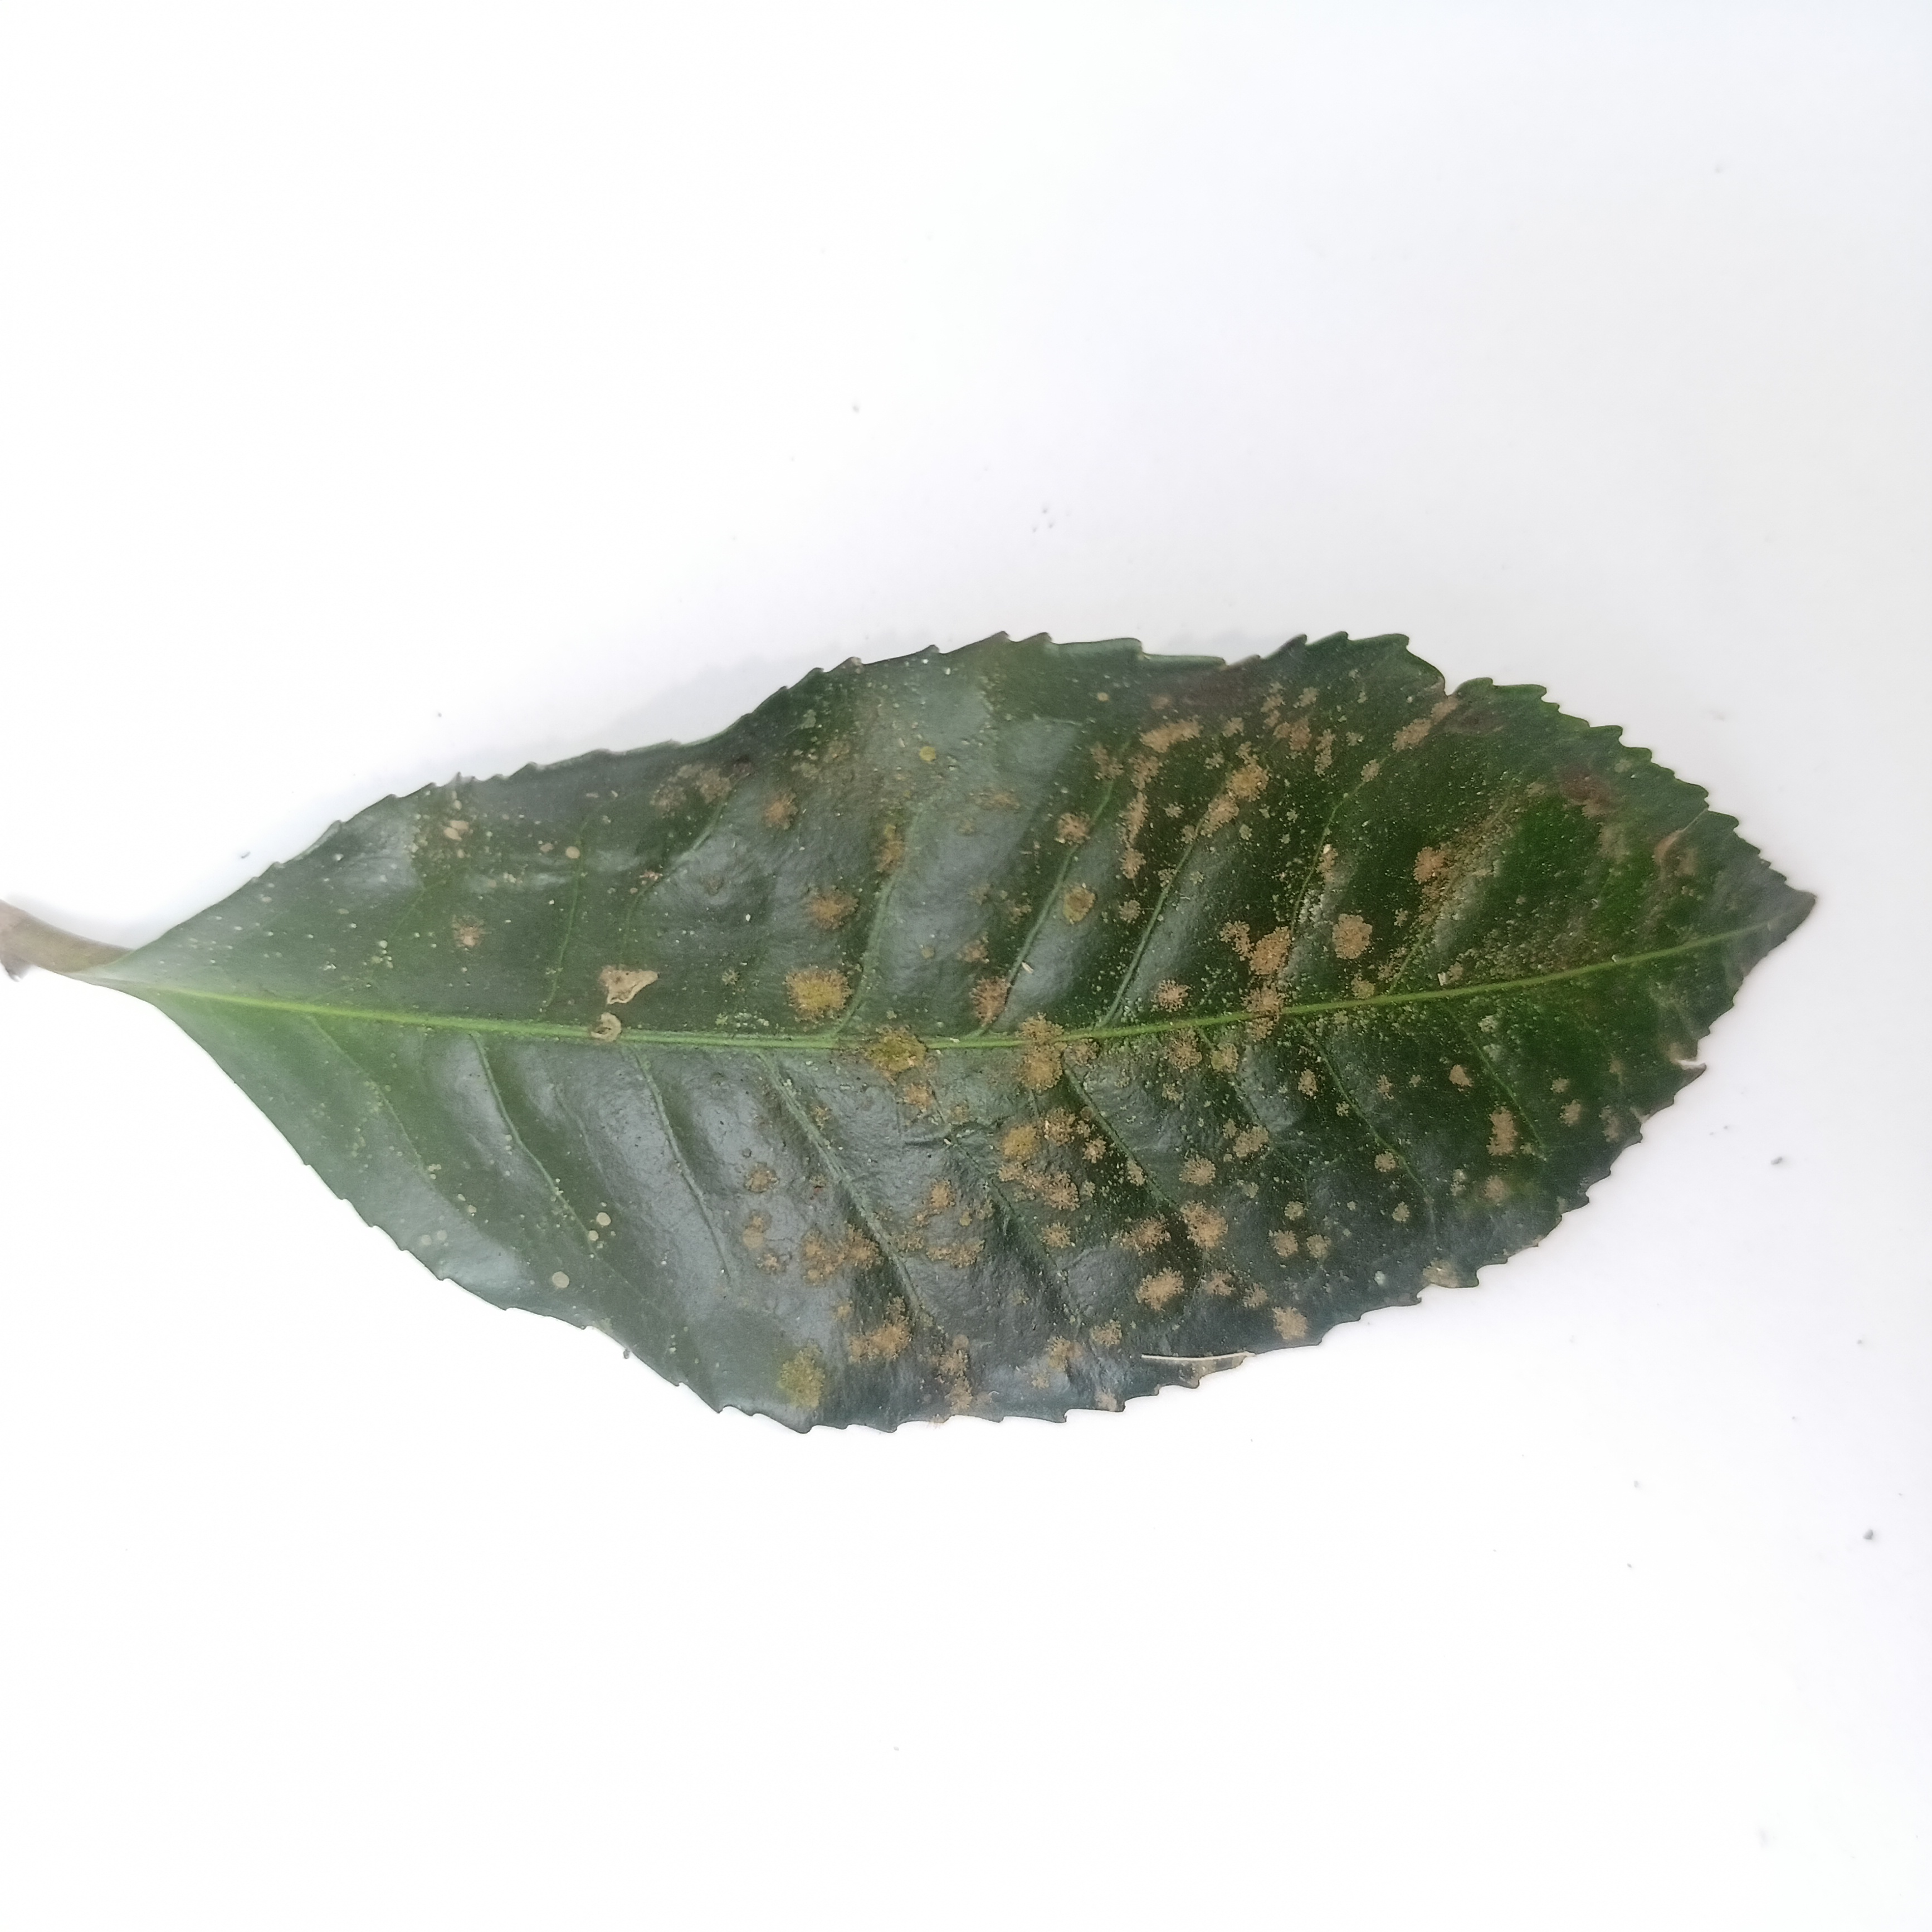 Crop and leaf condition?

tea, algal leaf
